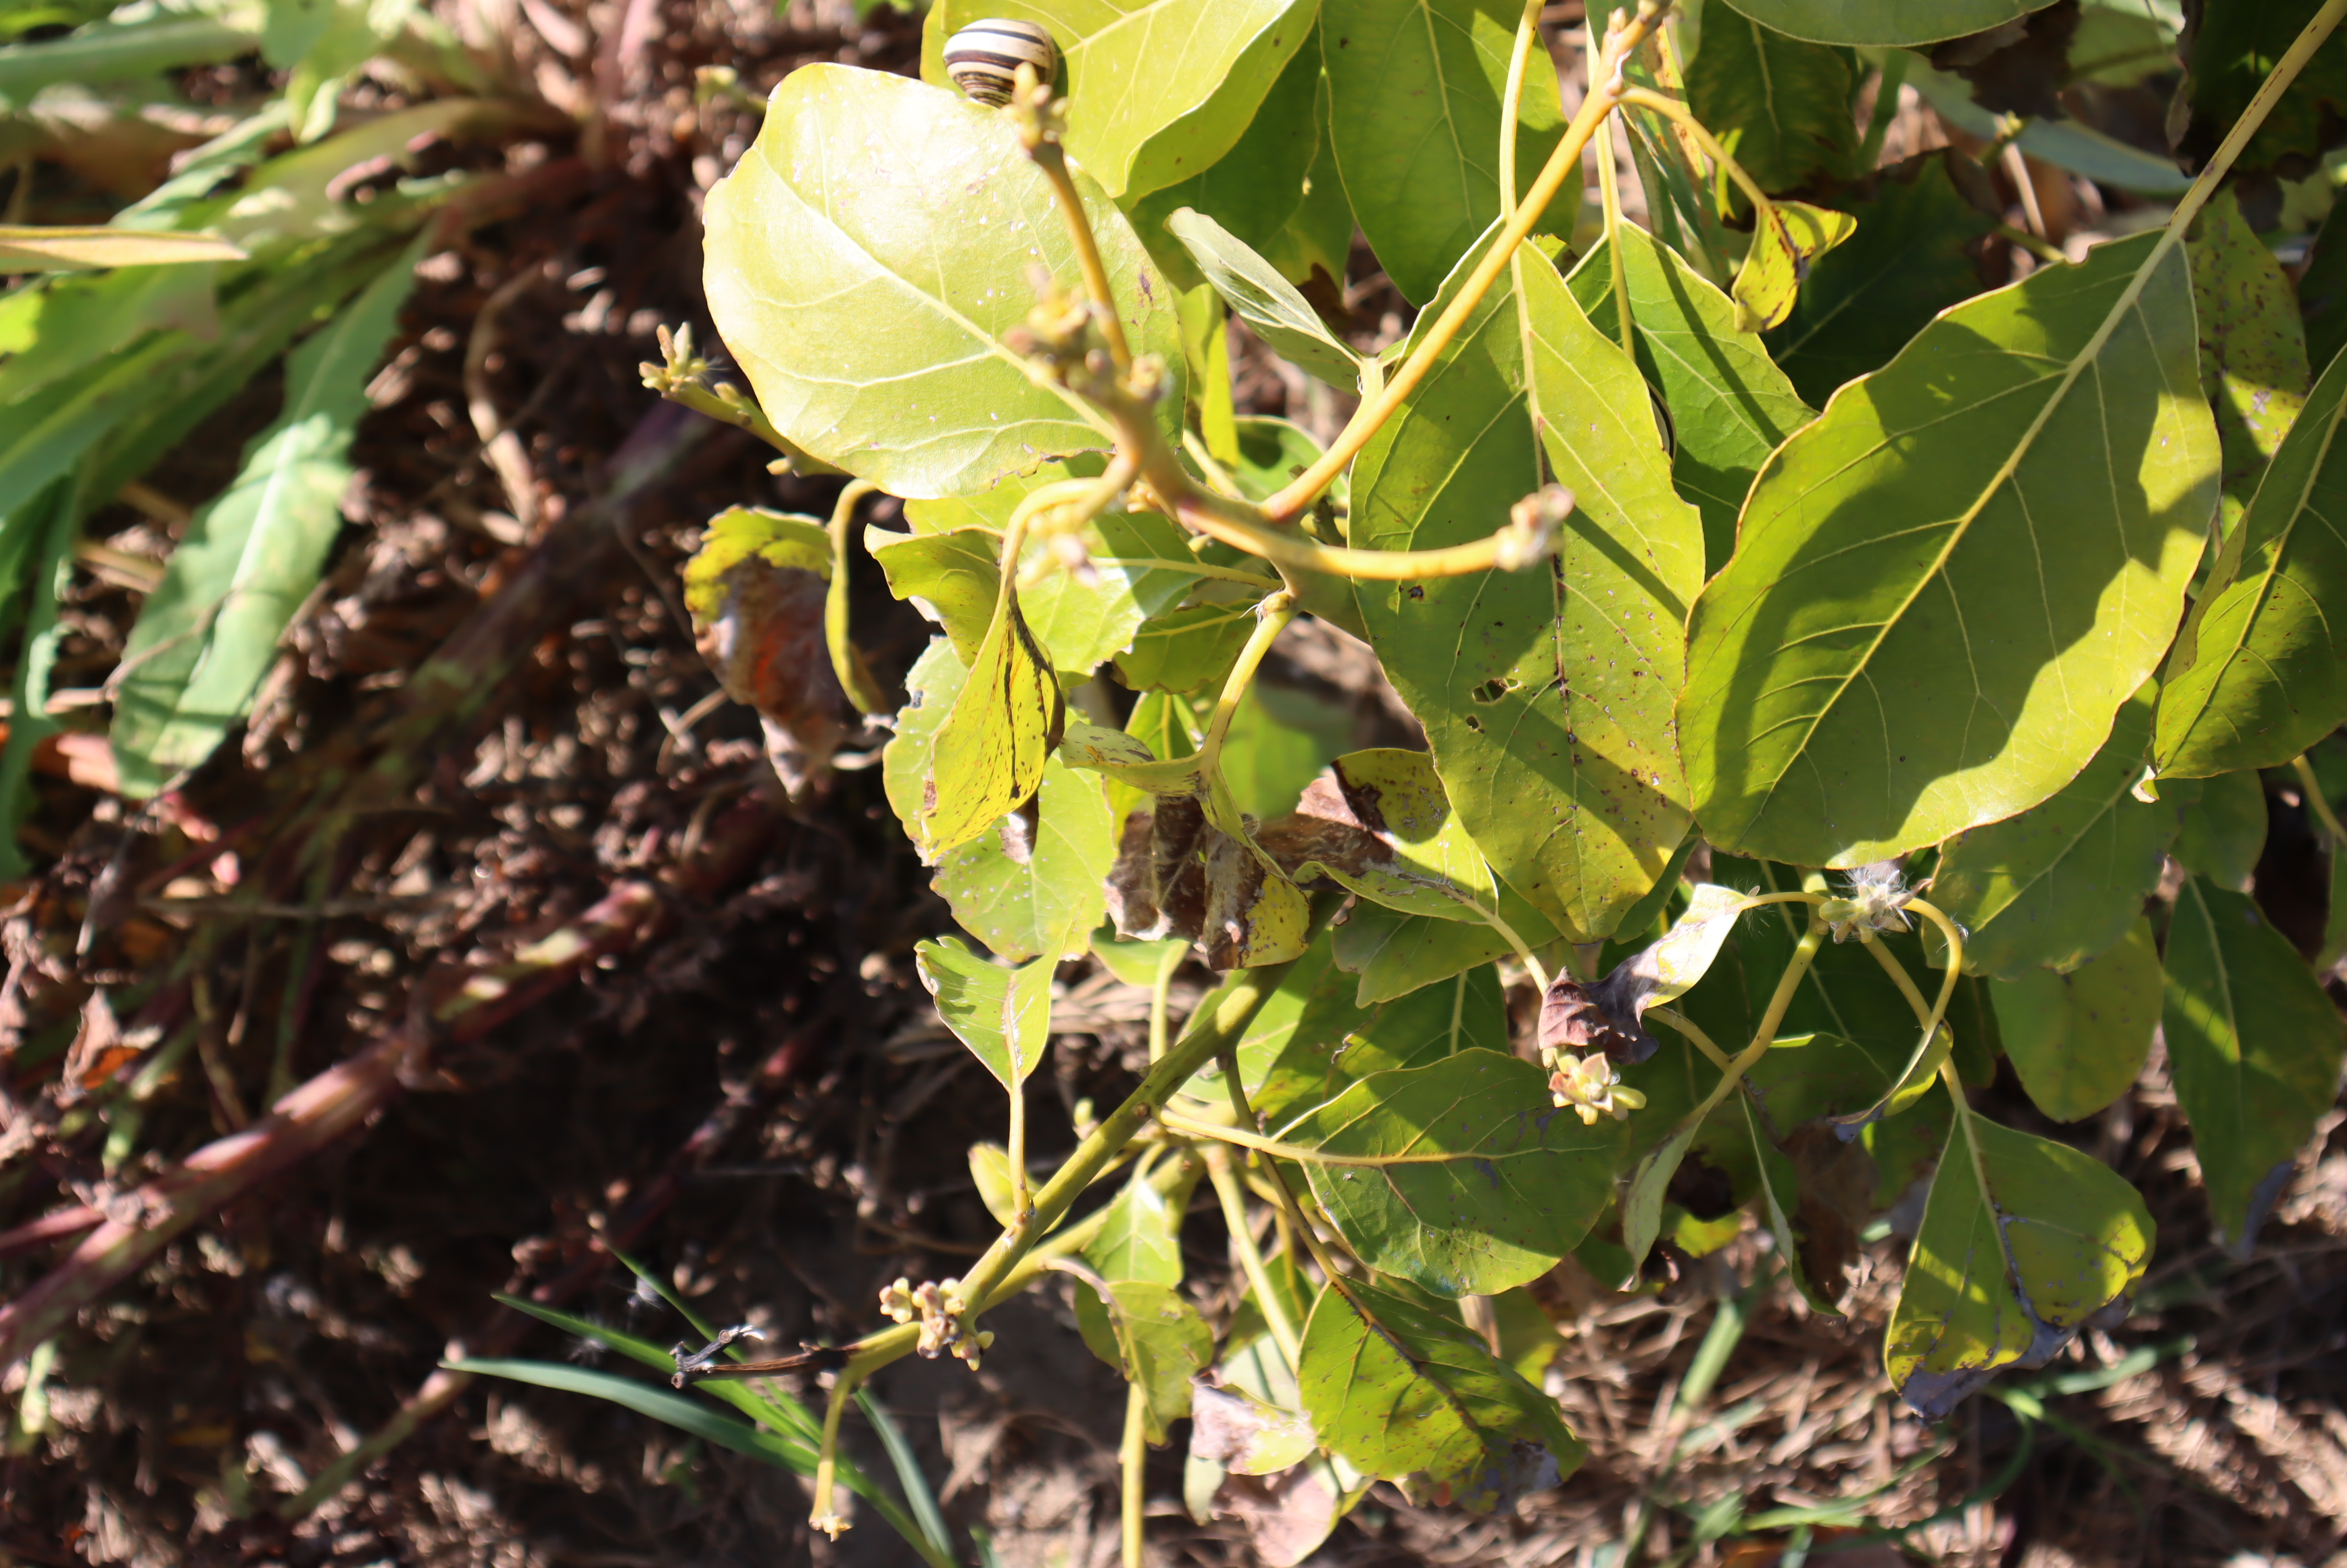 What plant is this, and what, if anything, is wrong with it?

avocado, alternaria, frost damage, unknown
